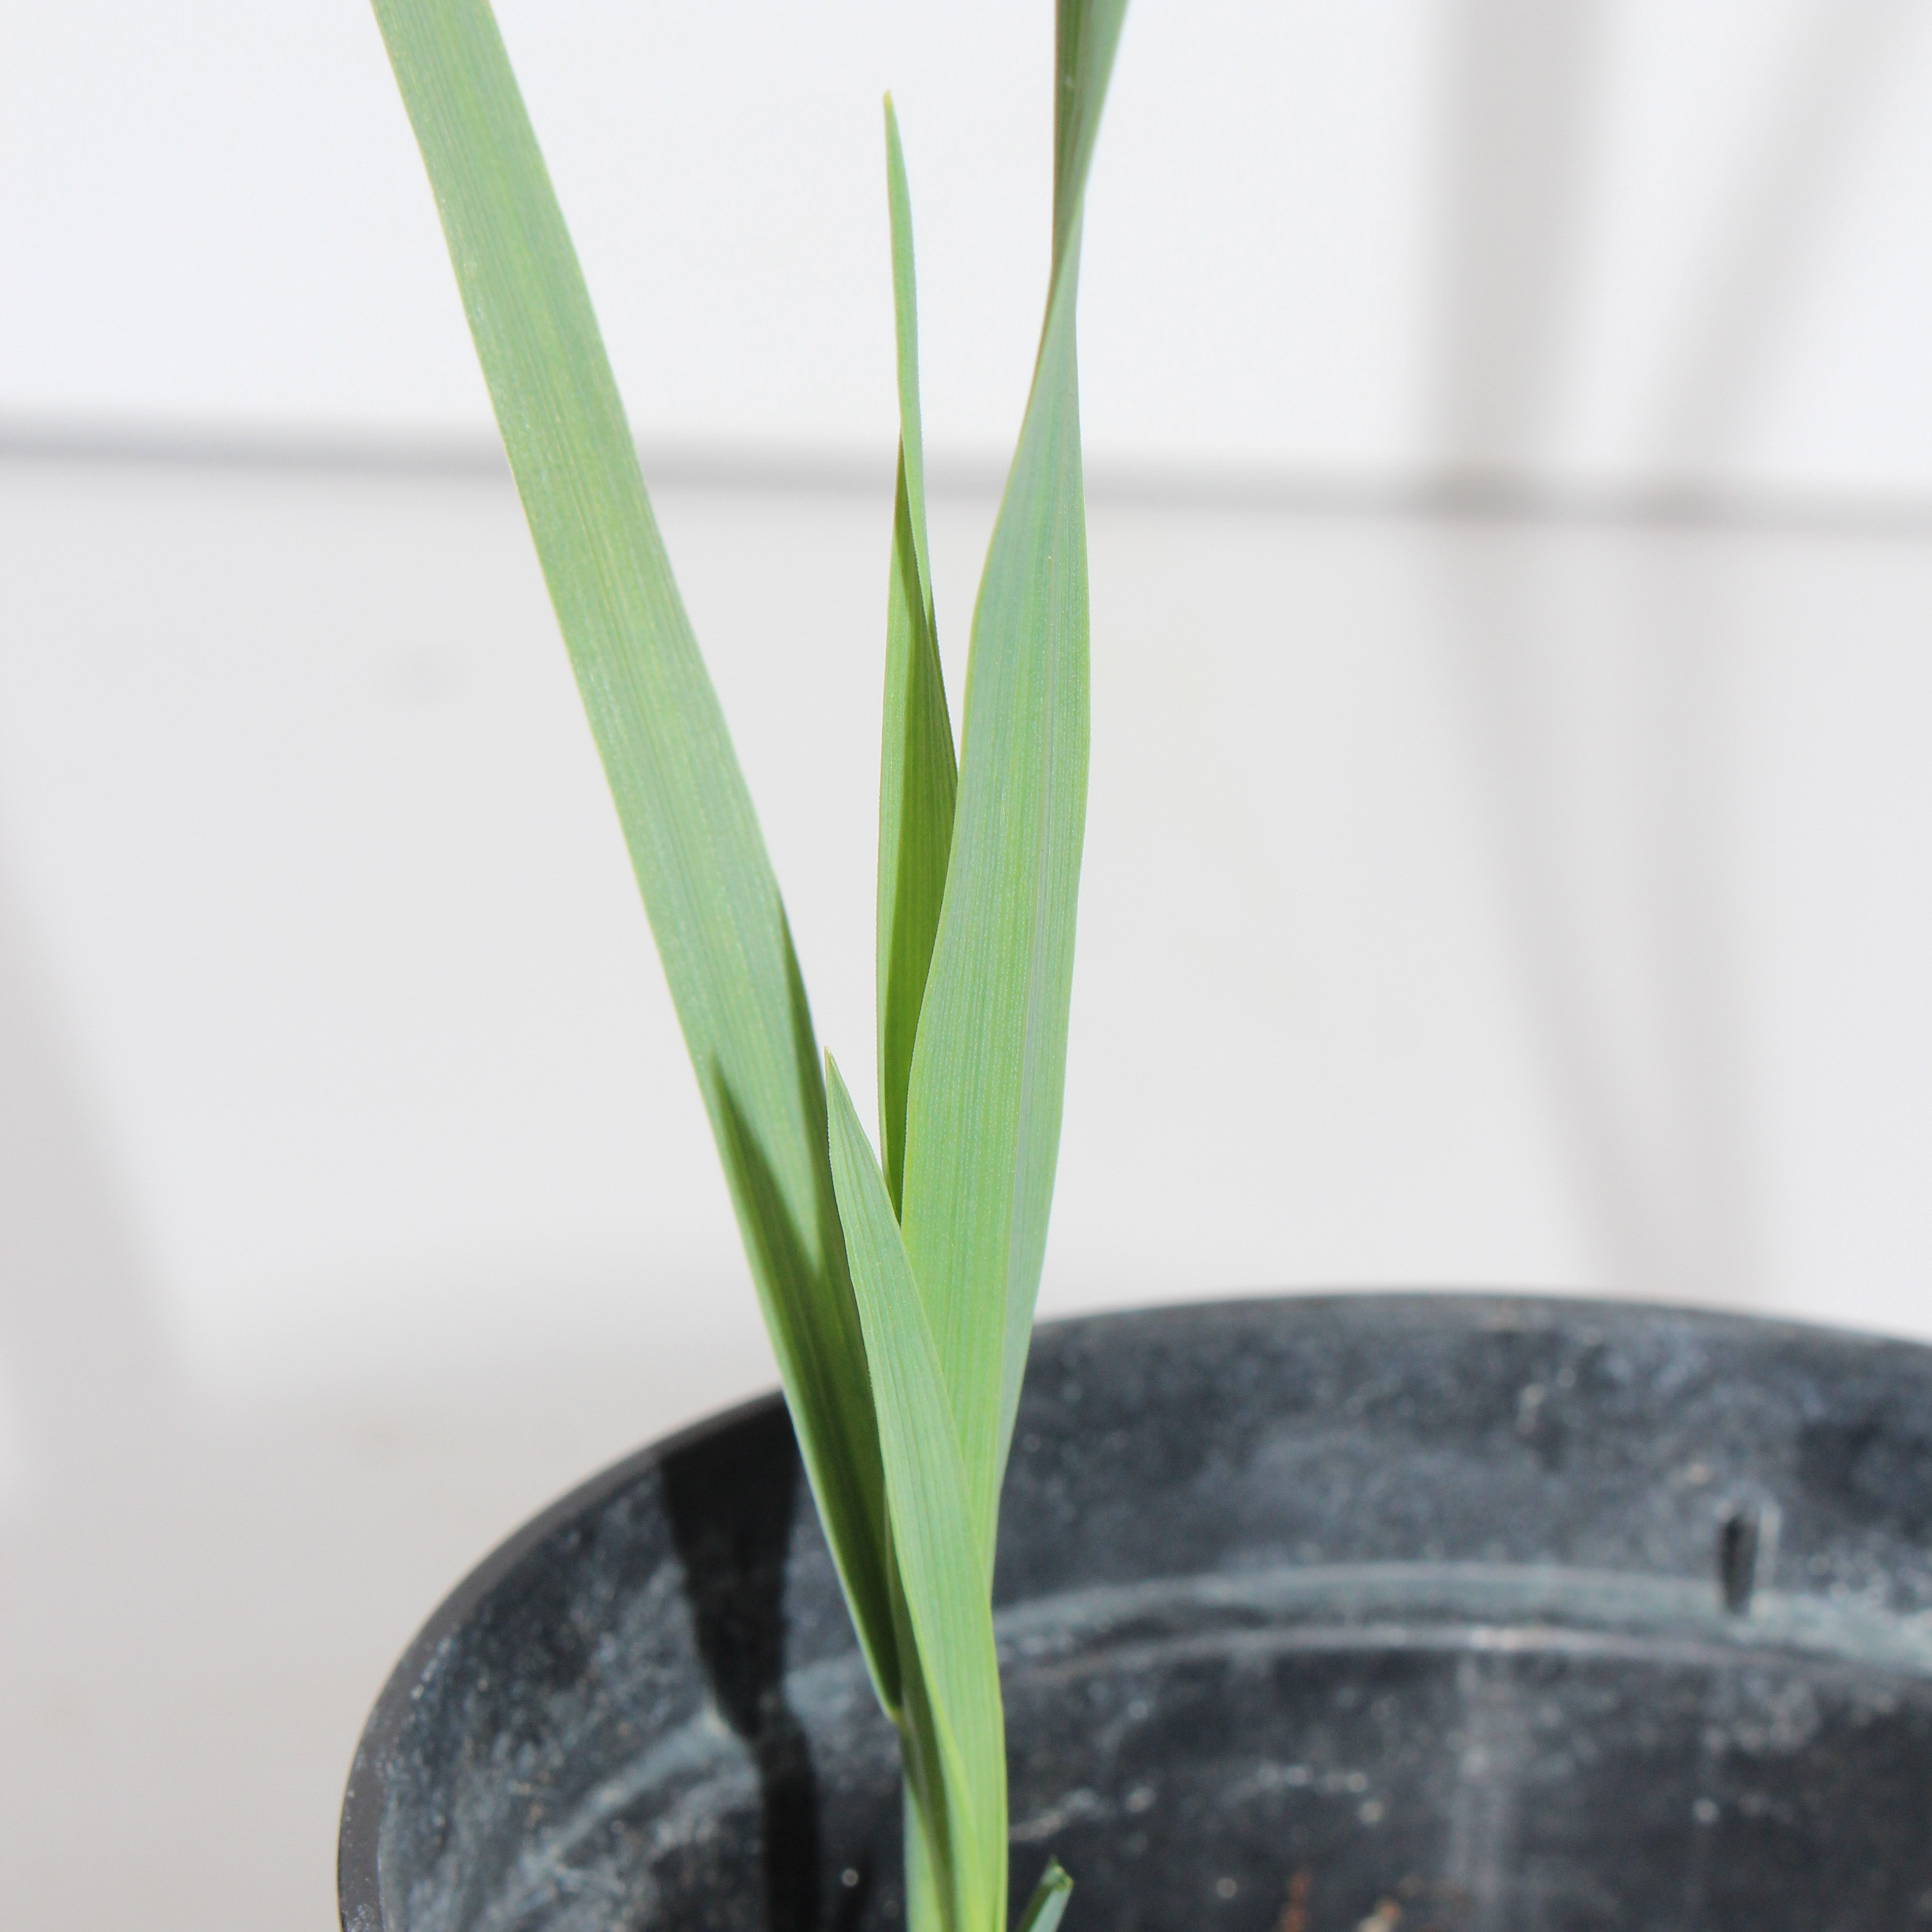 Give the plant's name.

Avena sterilis
